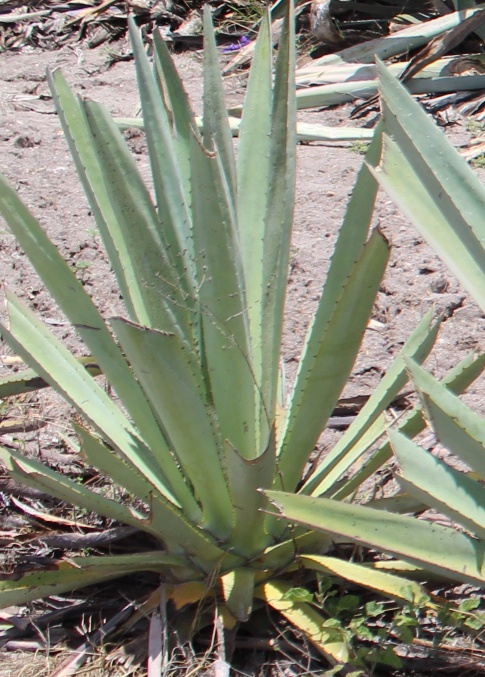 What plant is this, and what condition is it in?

agave, small
